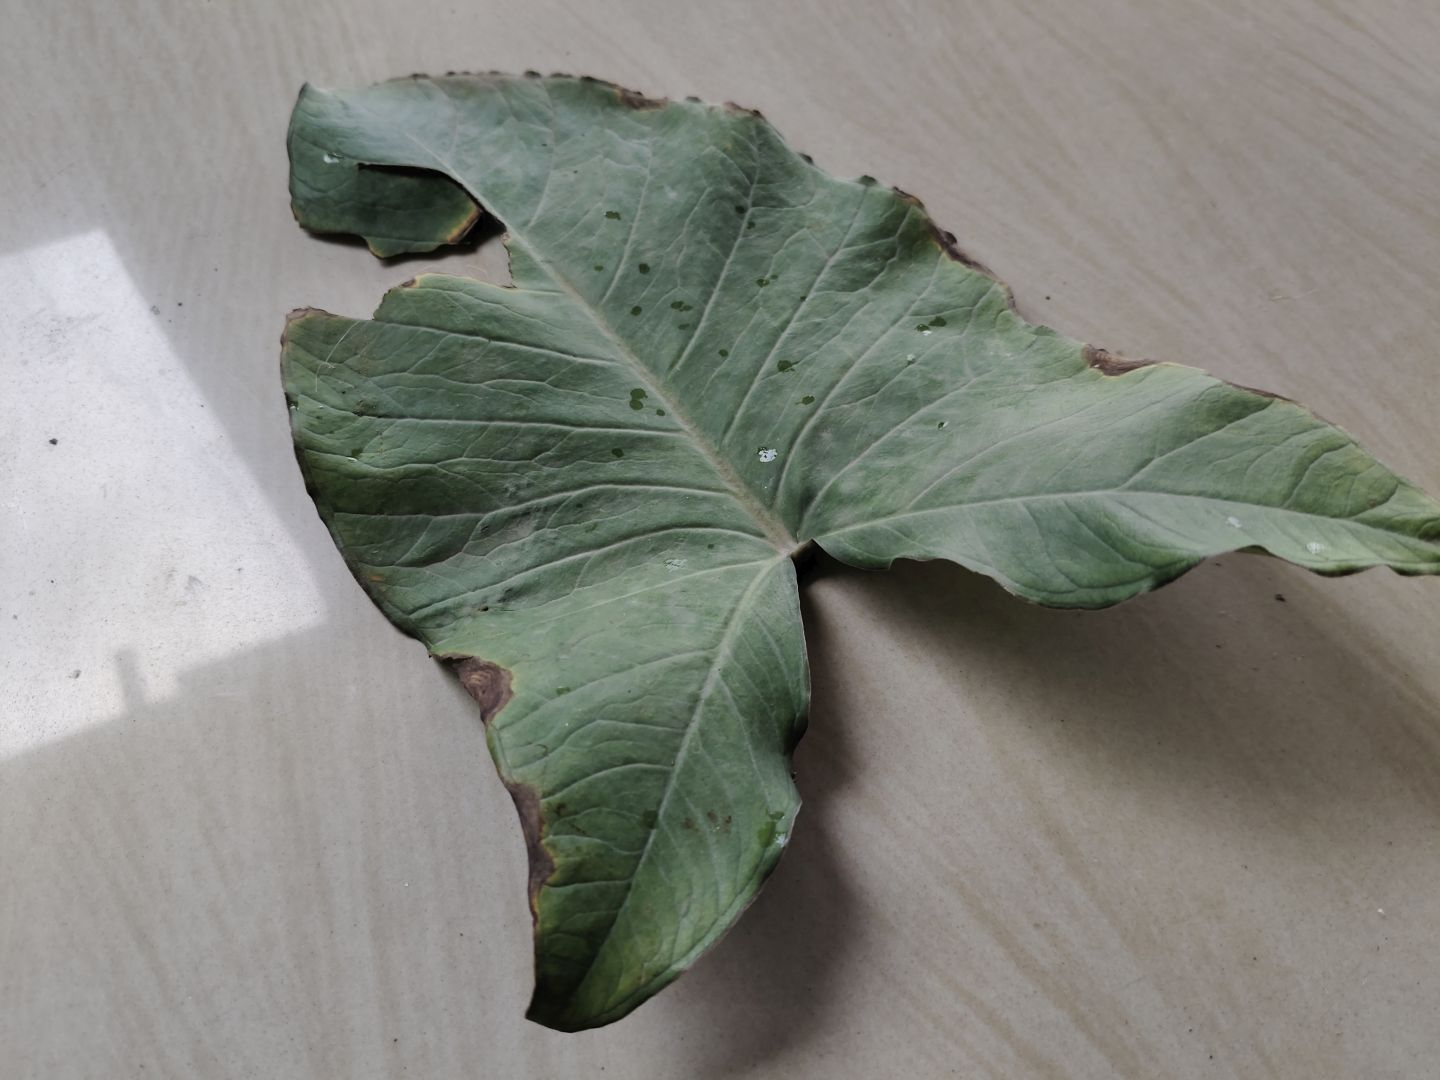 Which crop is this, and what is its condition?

taro, leaf blight
